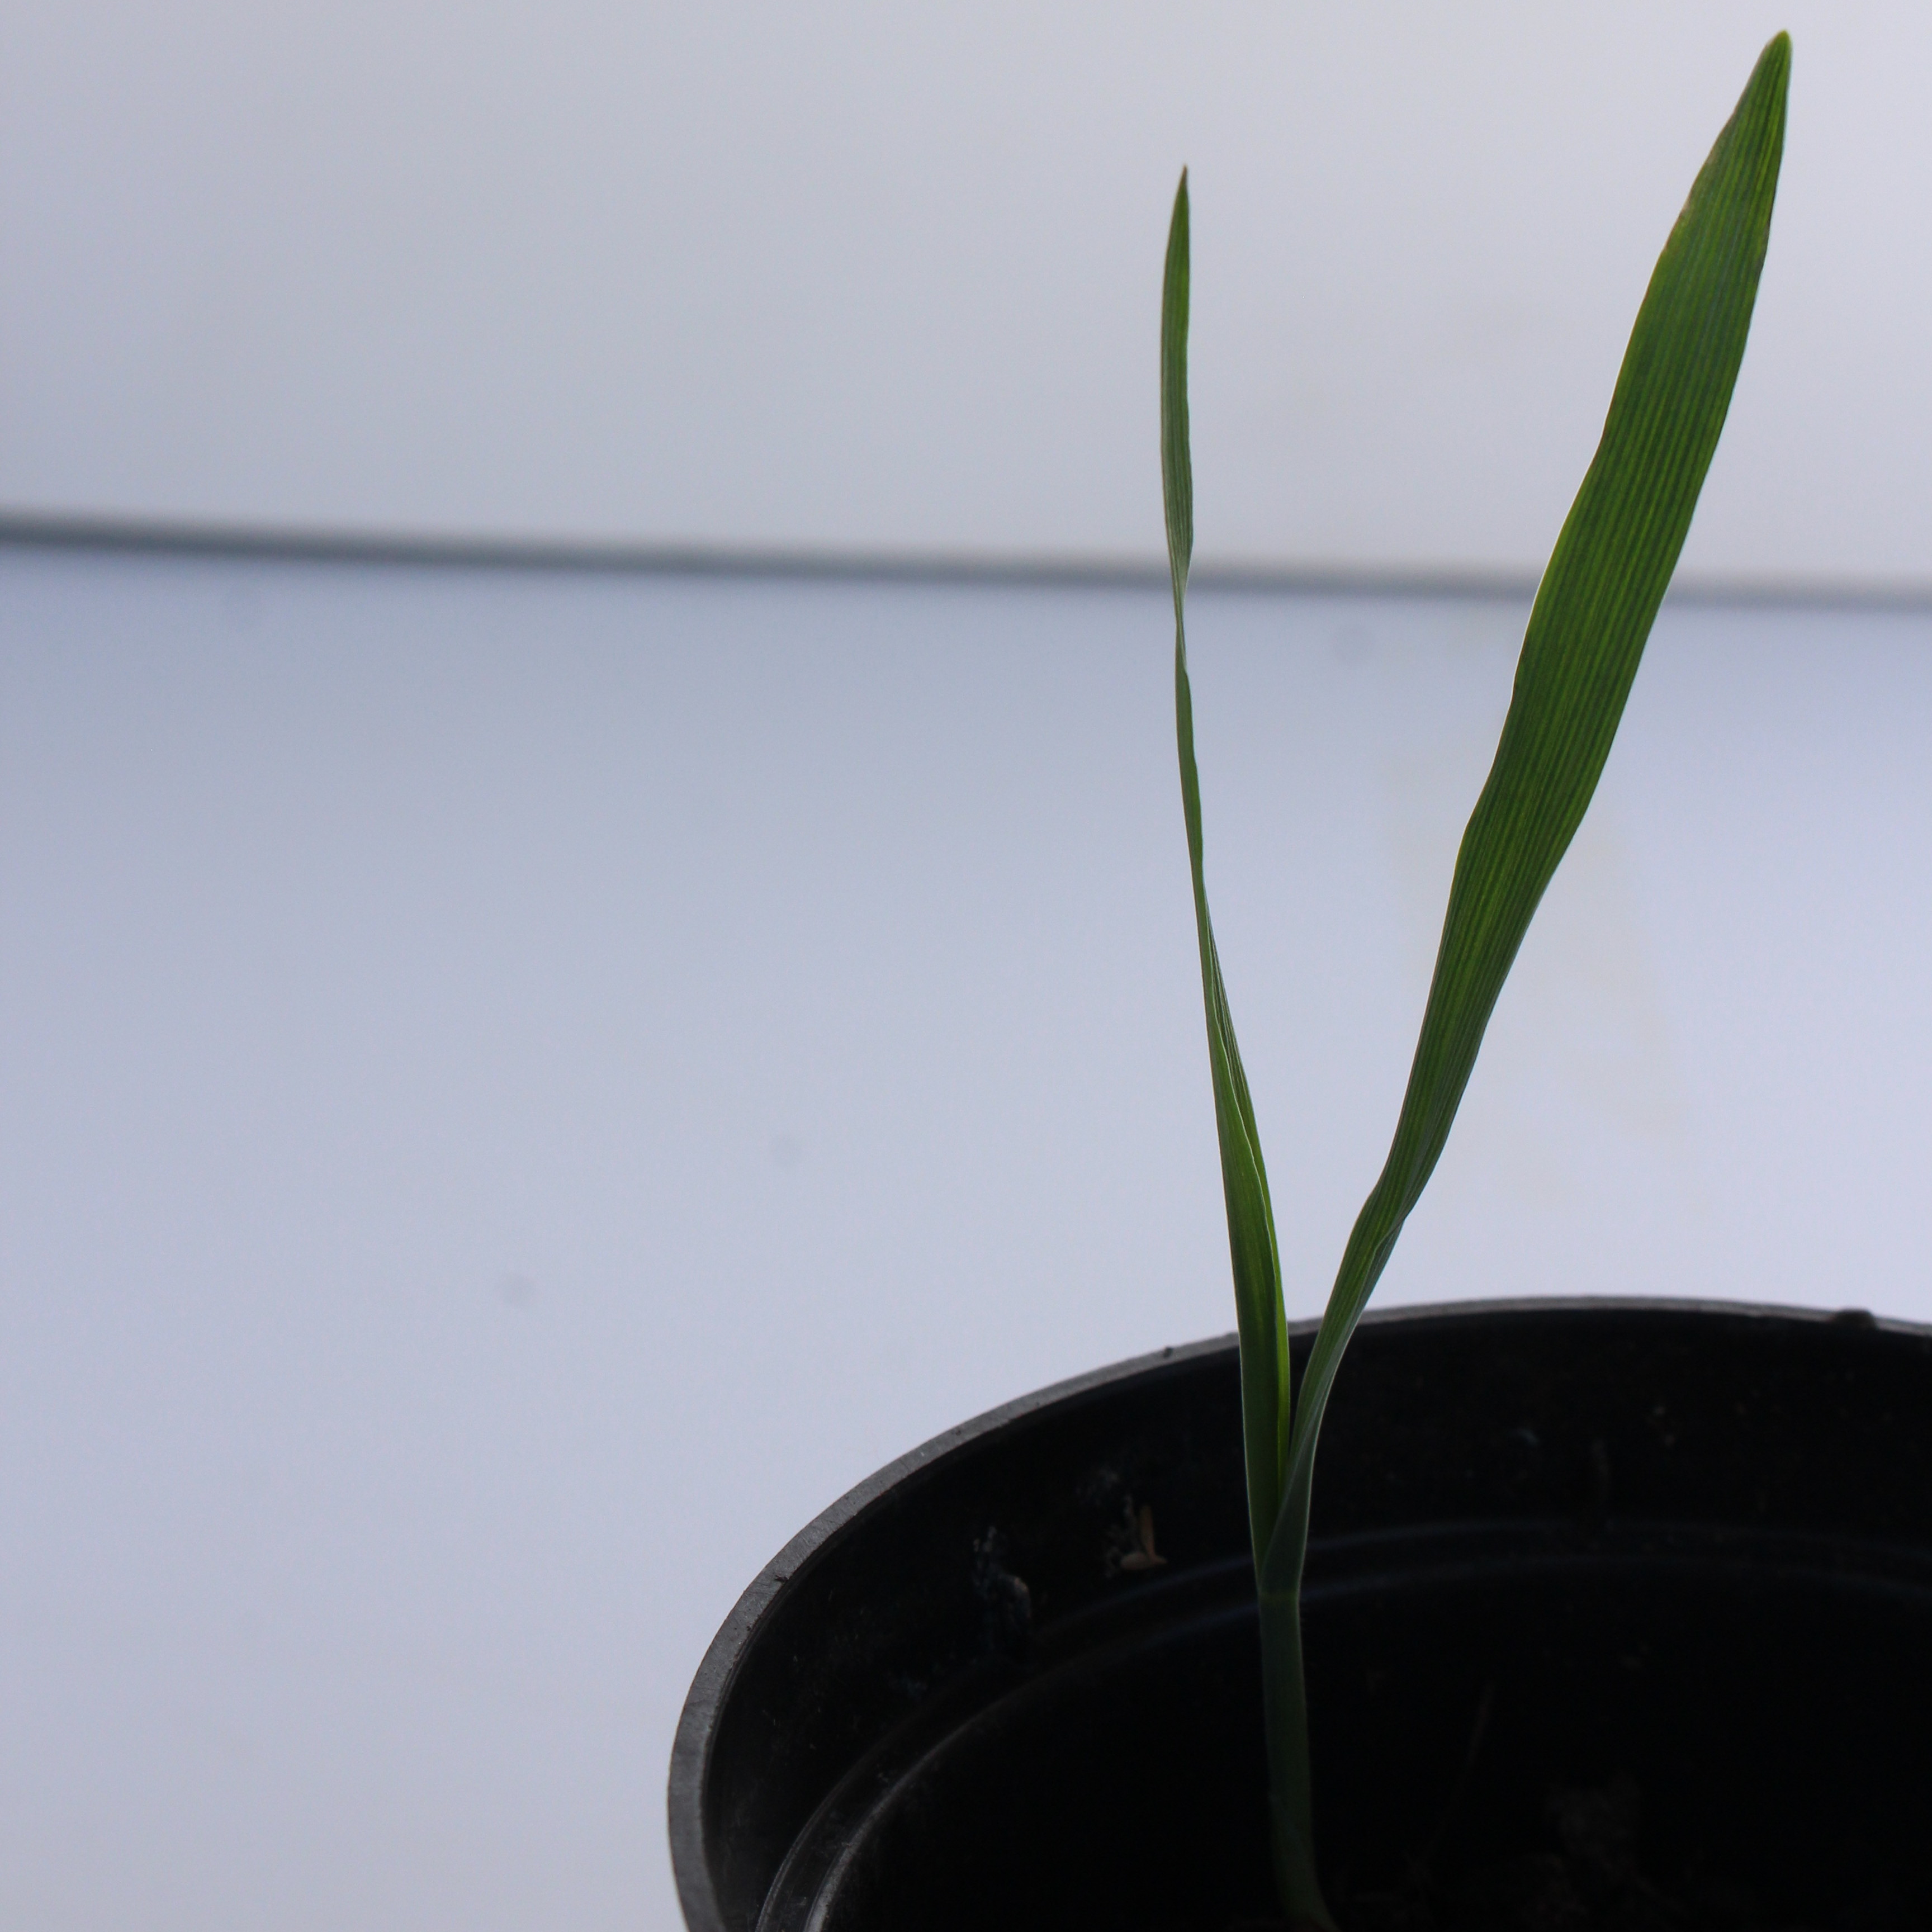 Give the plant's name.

Avena sterilis
